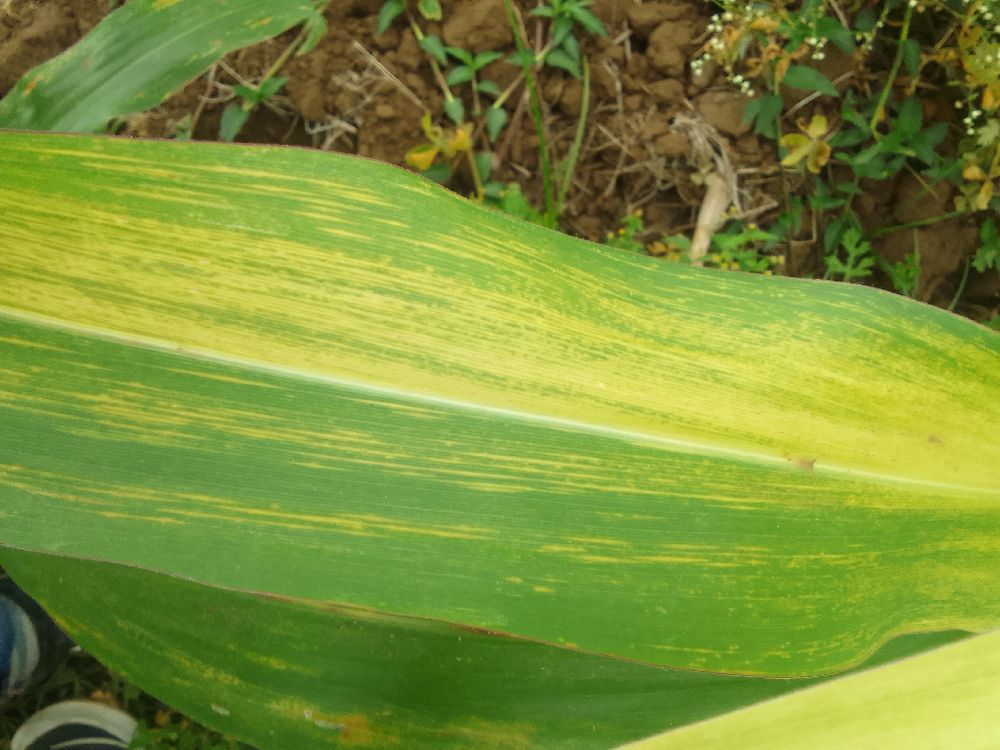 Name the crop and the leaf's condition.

maize, maize lethal necrosis
